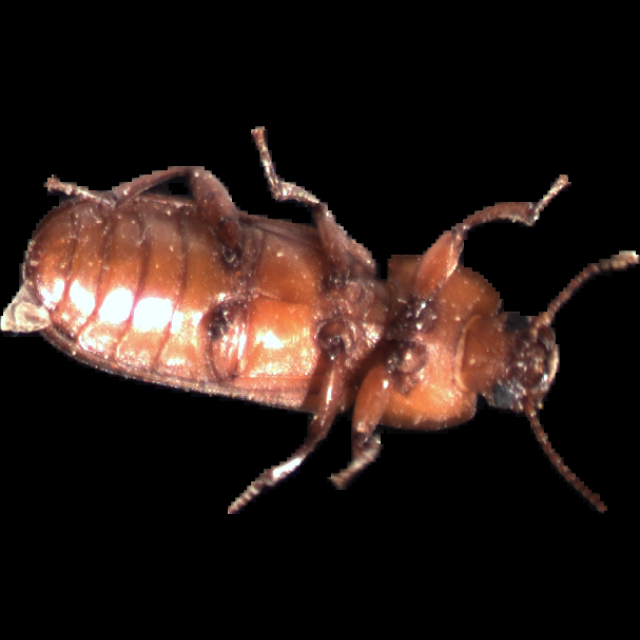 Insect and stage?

mealworm beetle
